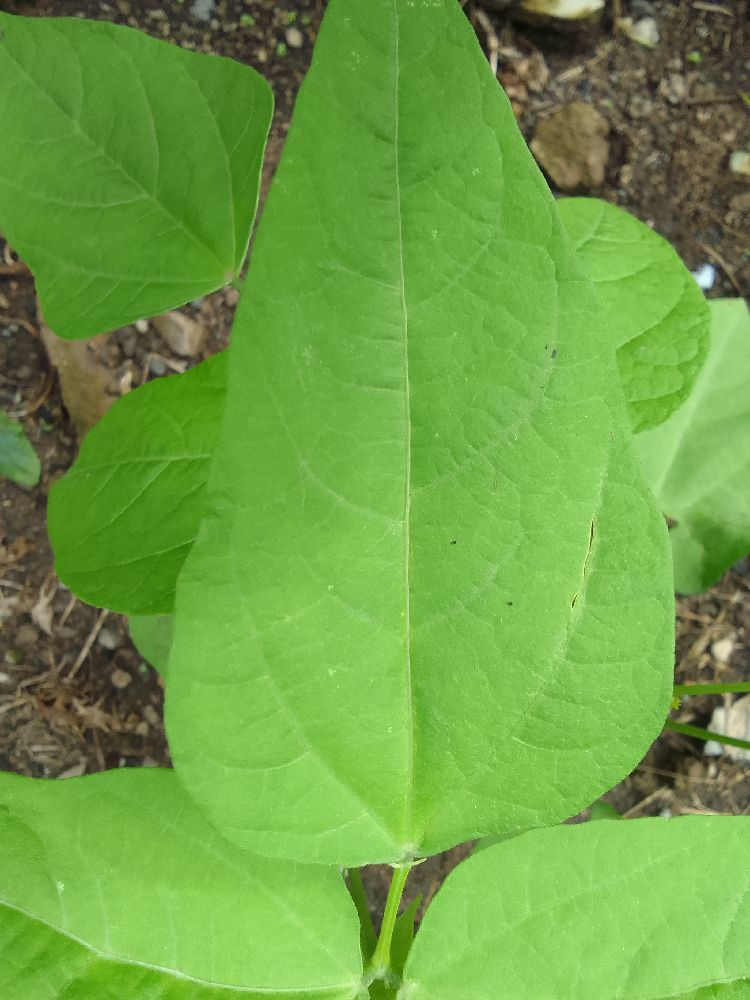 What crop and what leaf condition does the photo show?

common bean, healthy
